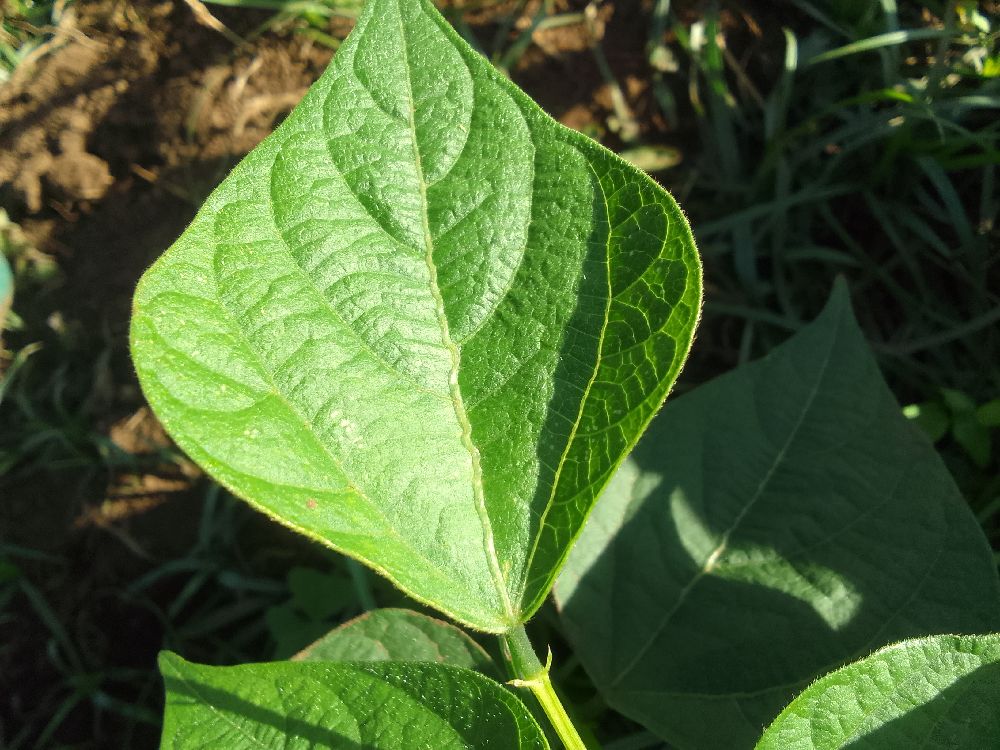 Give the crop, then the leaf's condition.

common bean, healthy
